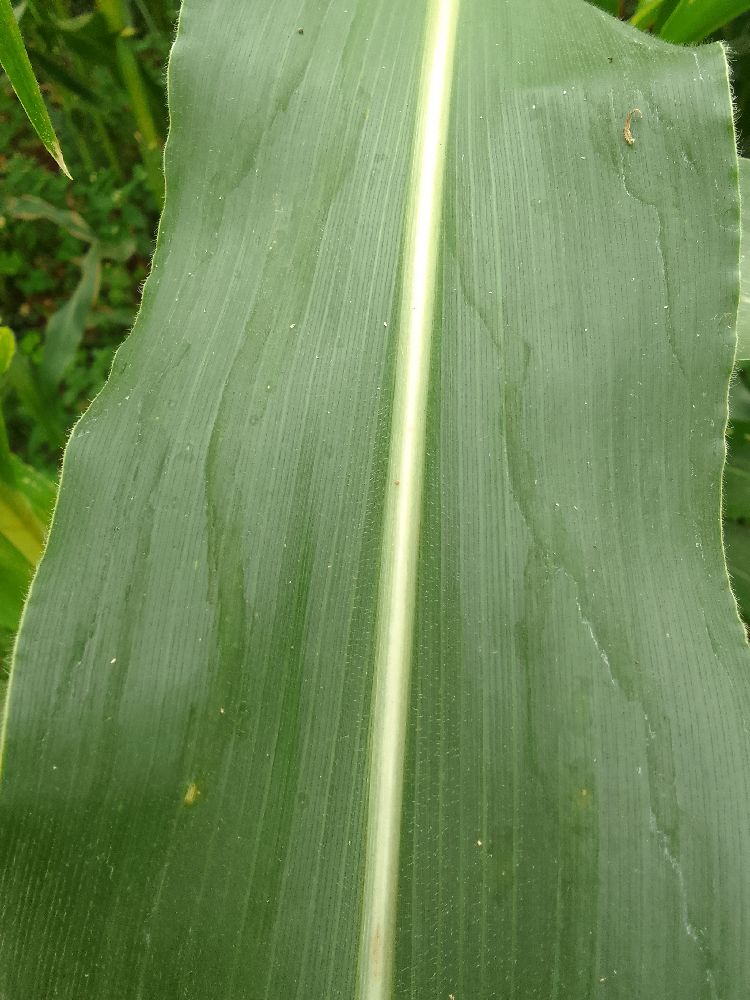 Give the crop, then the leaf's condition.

maize, healthy
